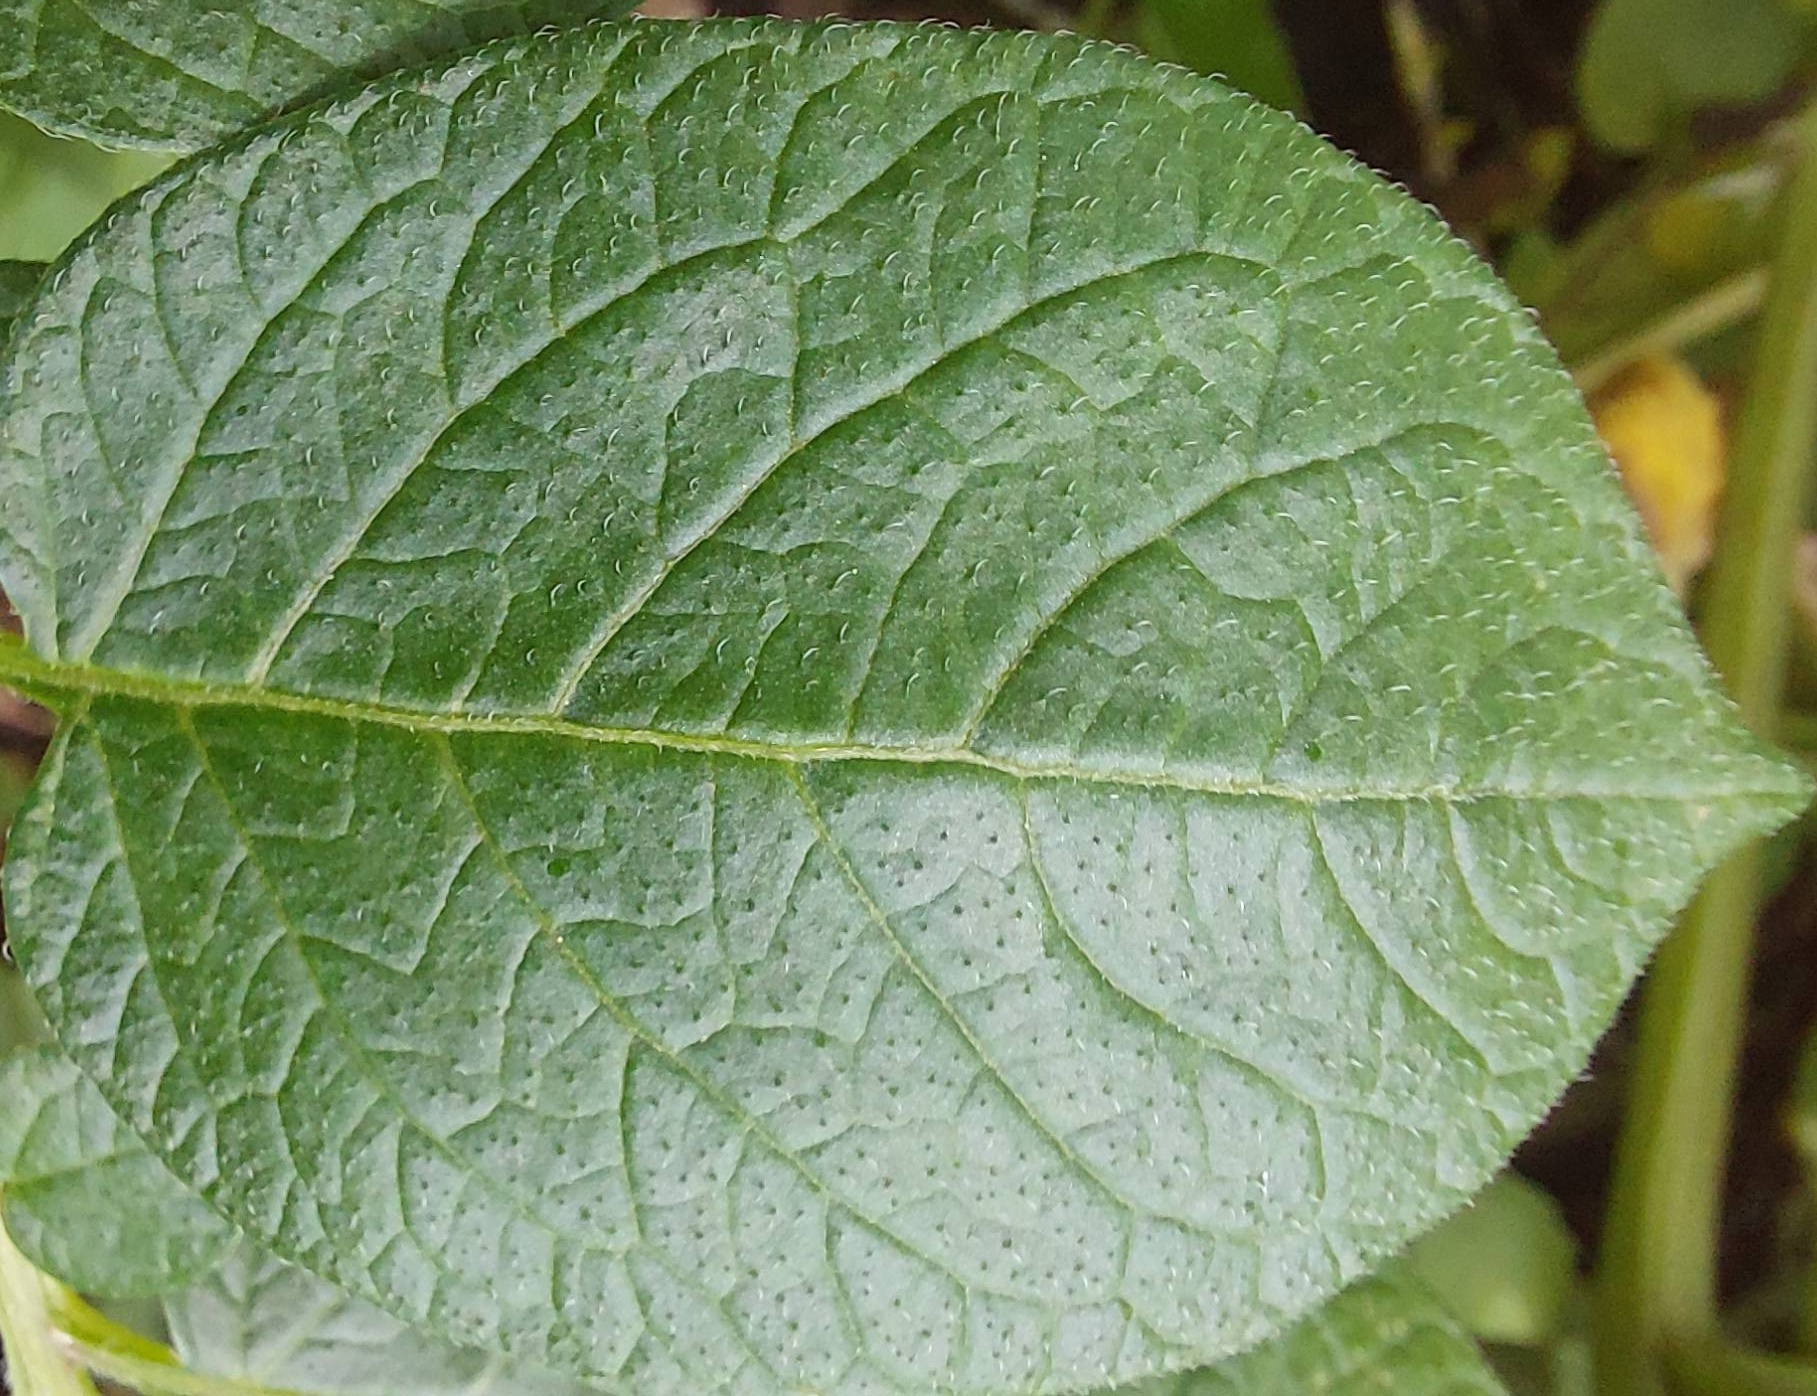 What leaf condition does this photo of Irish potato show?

healthy
